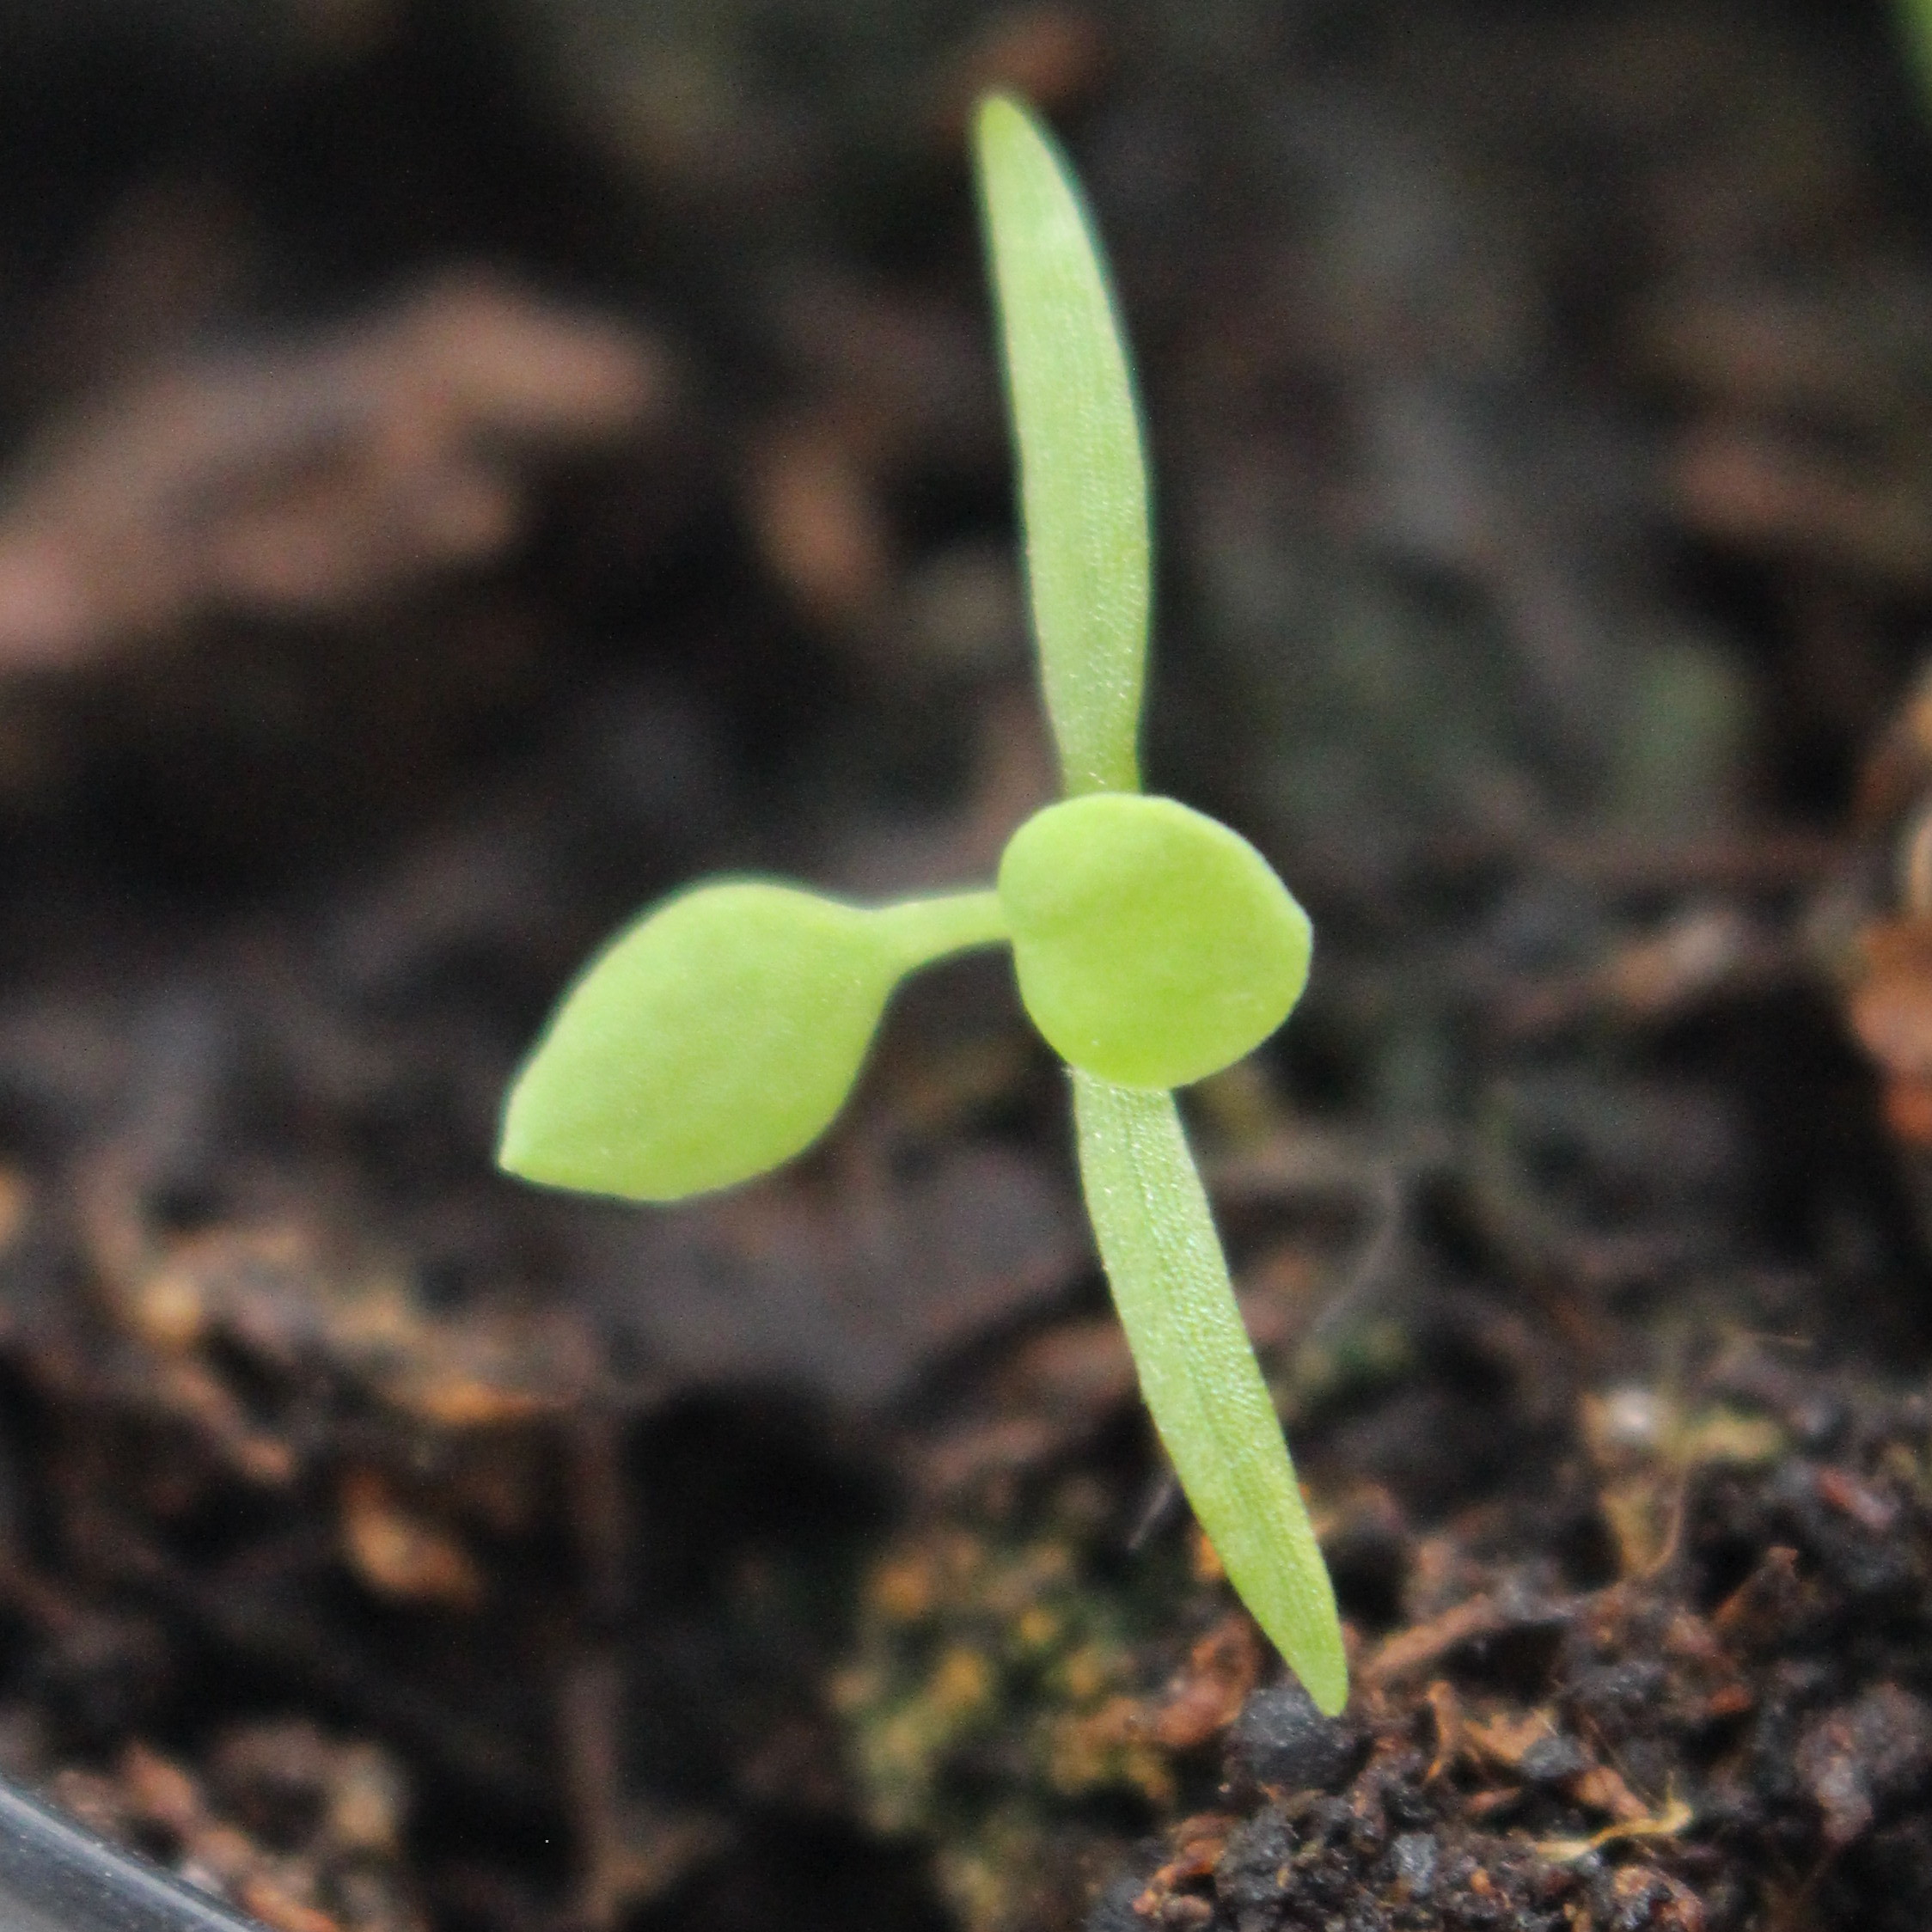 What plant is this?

Papaver rhoeas
